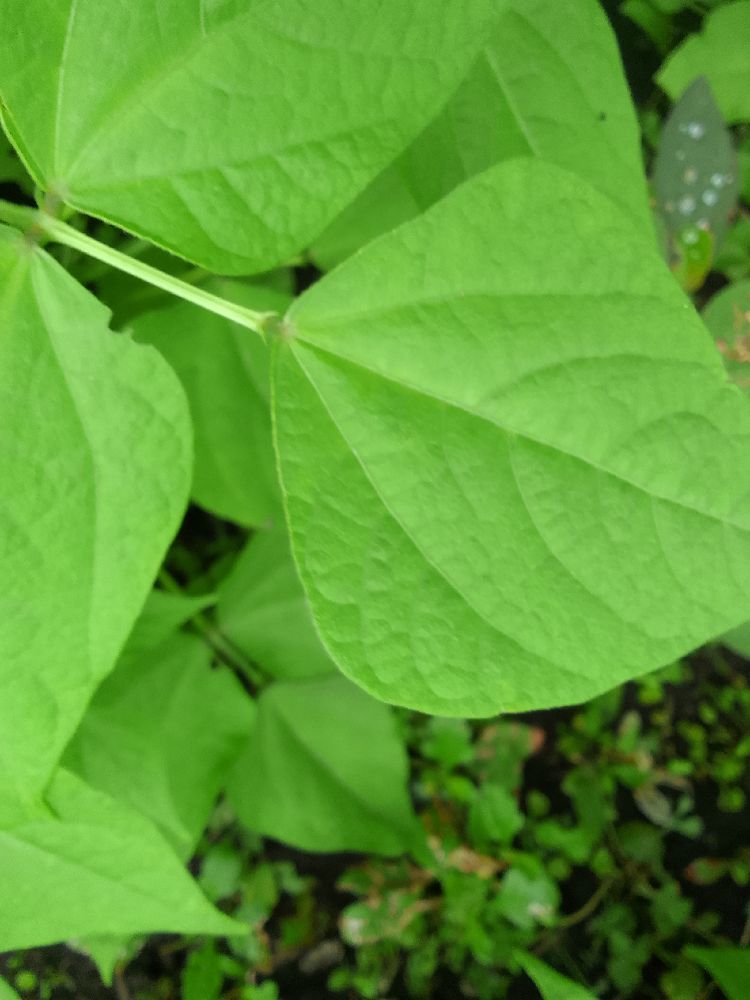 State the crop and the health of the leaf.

common bean, healthy
